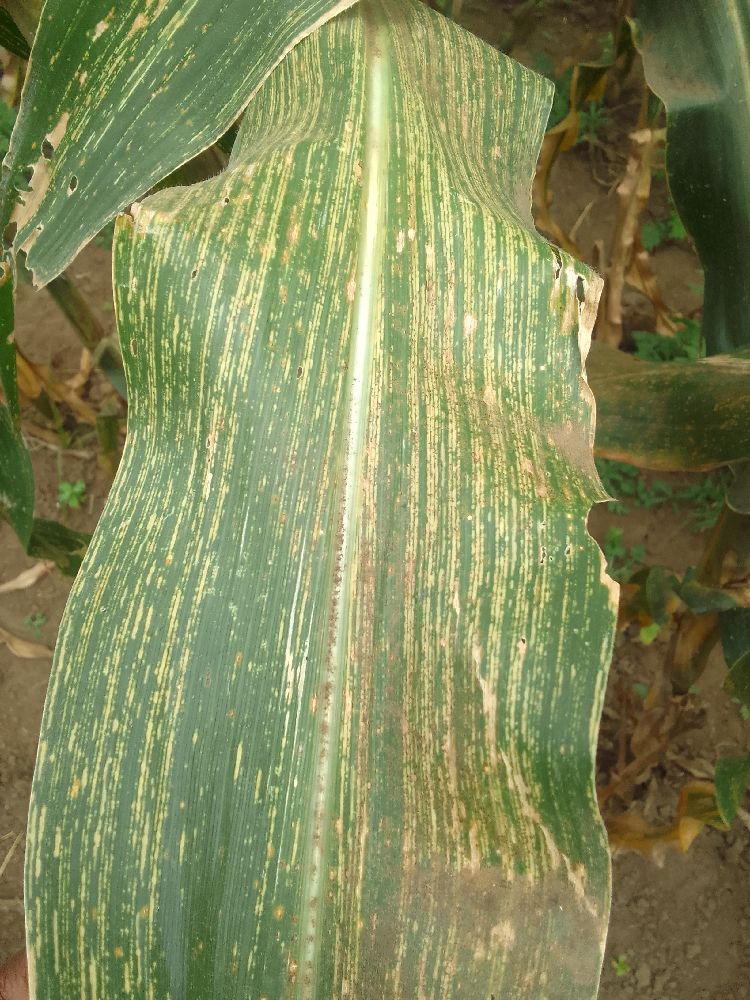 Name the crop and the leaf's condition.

maize, maize streak virus
